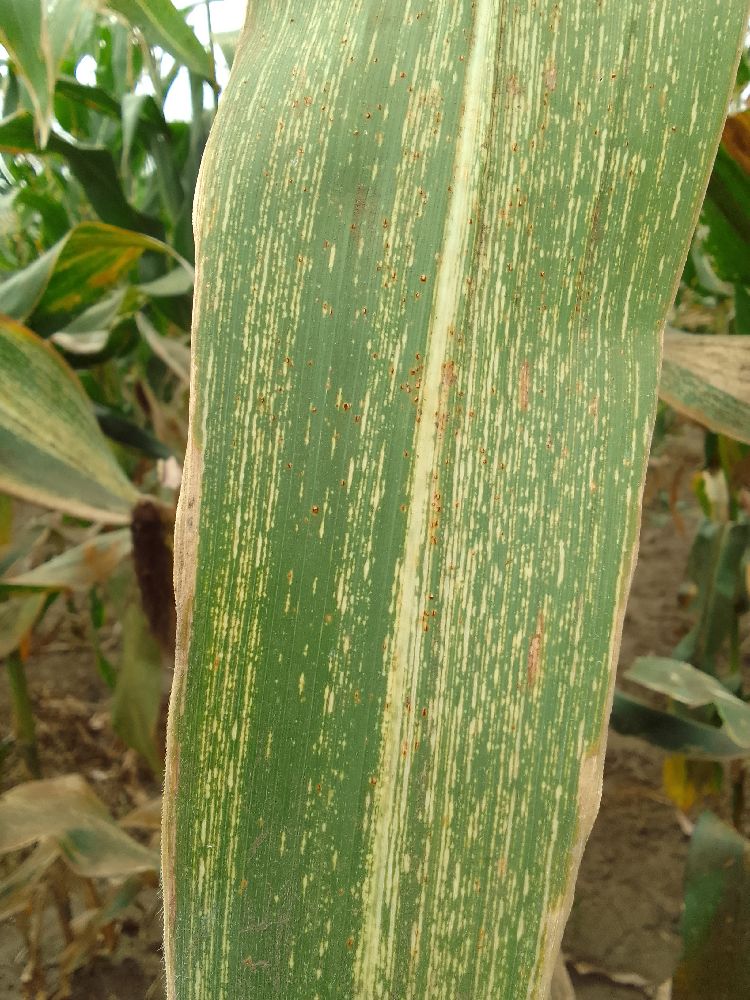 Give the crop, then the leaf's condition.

maize, maize streak virus
